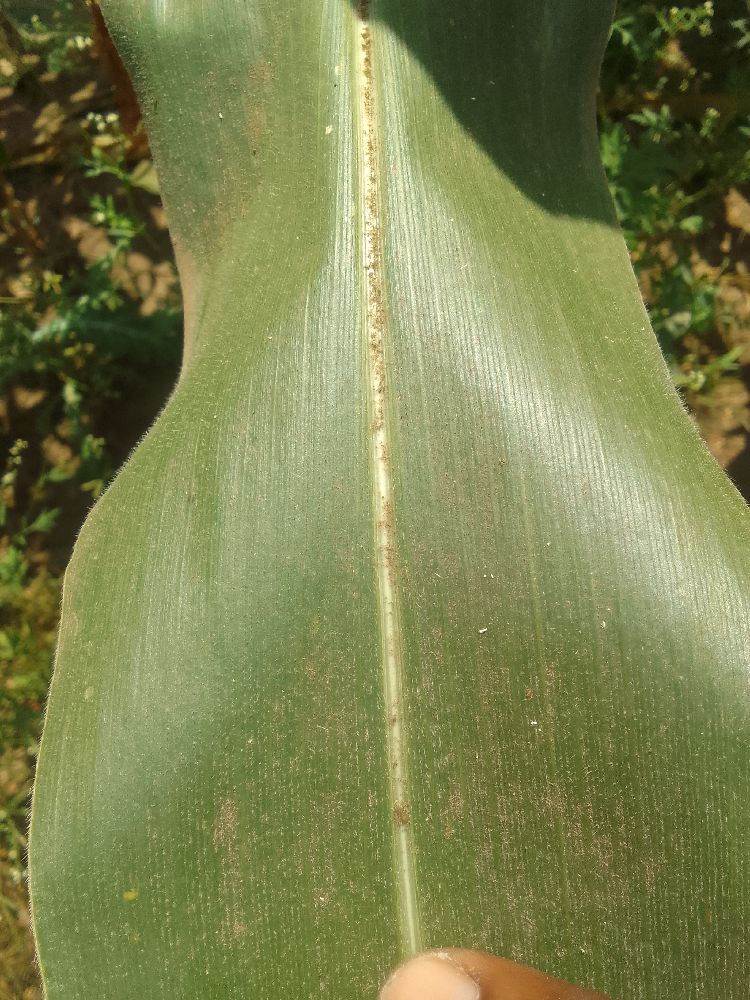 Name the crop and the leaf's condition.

maize, healthy
